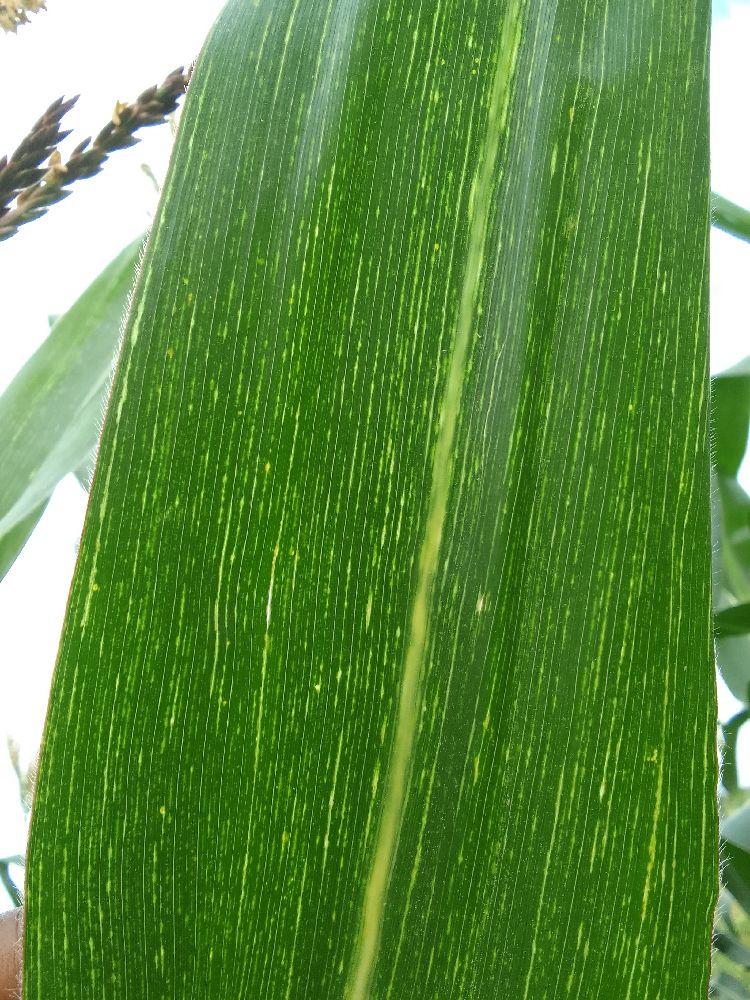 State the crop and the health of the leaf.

maize, maize streak virus
